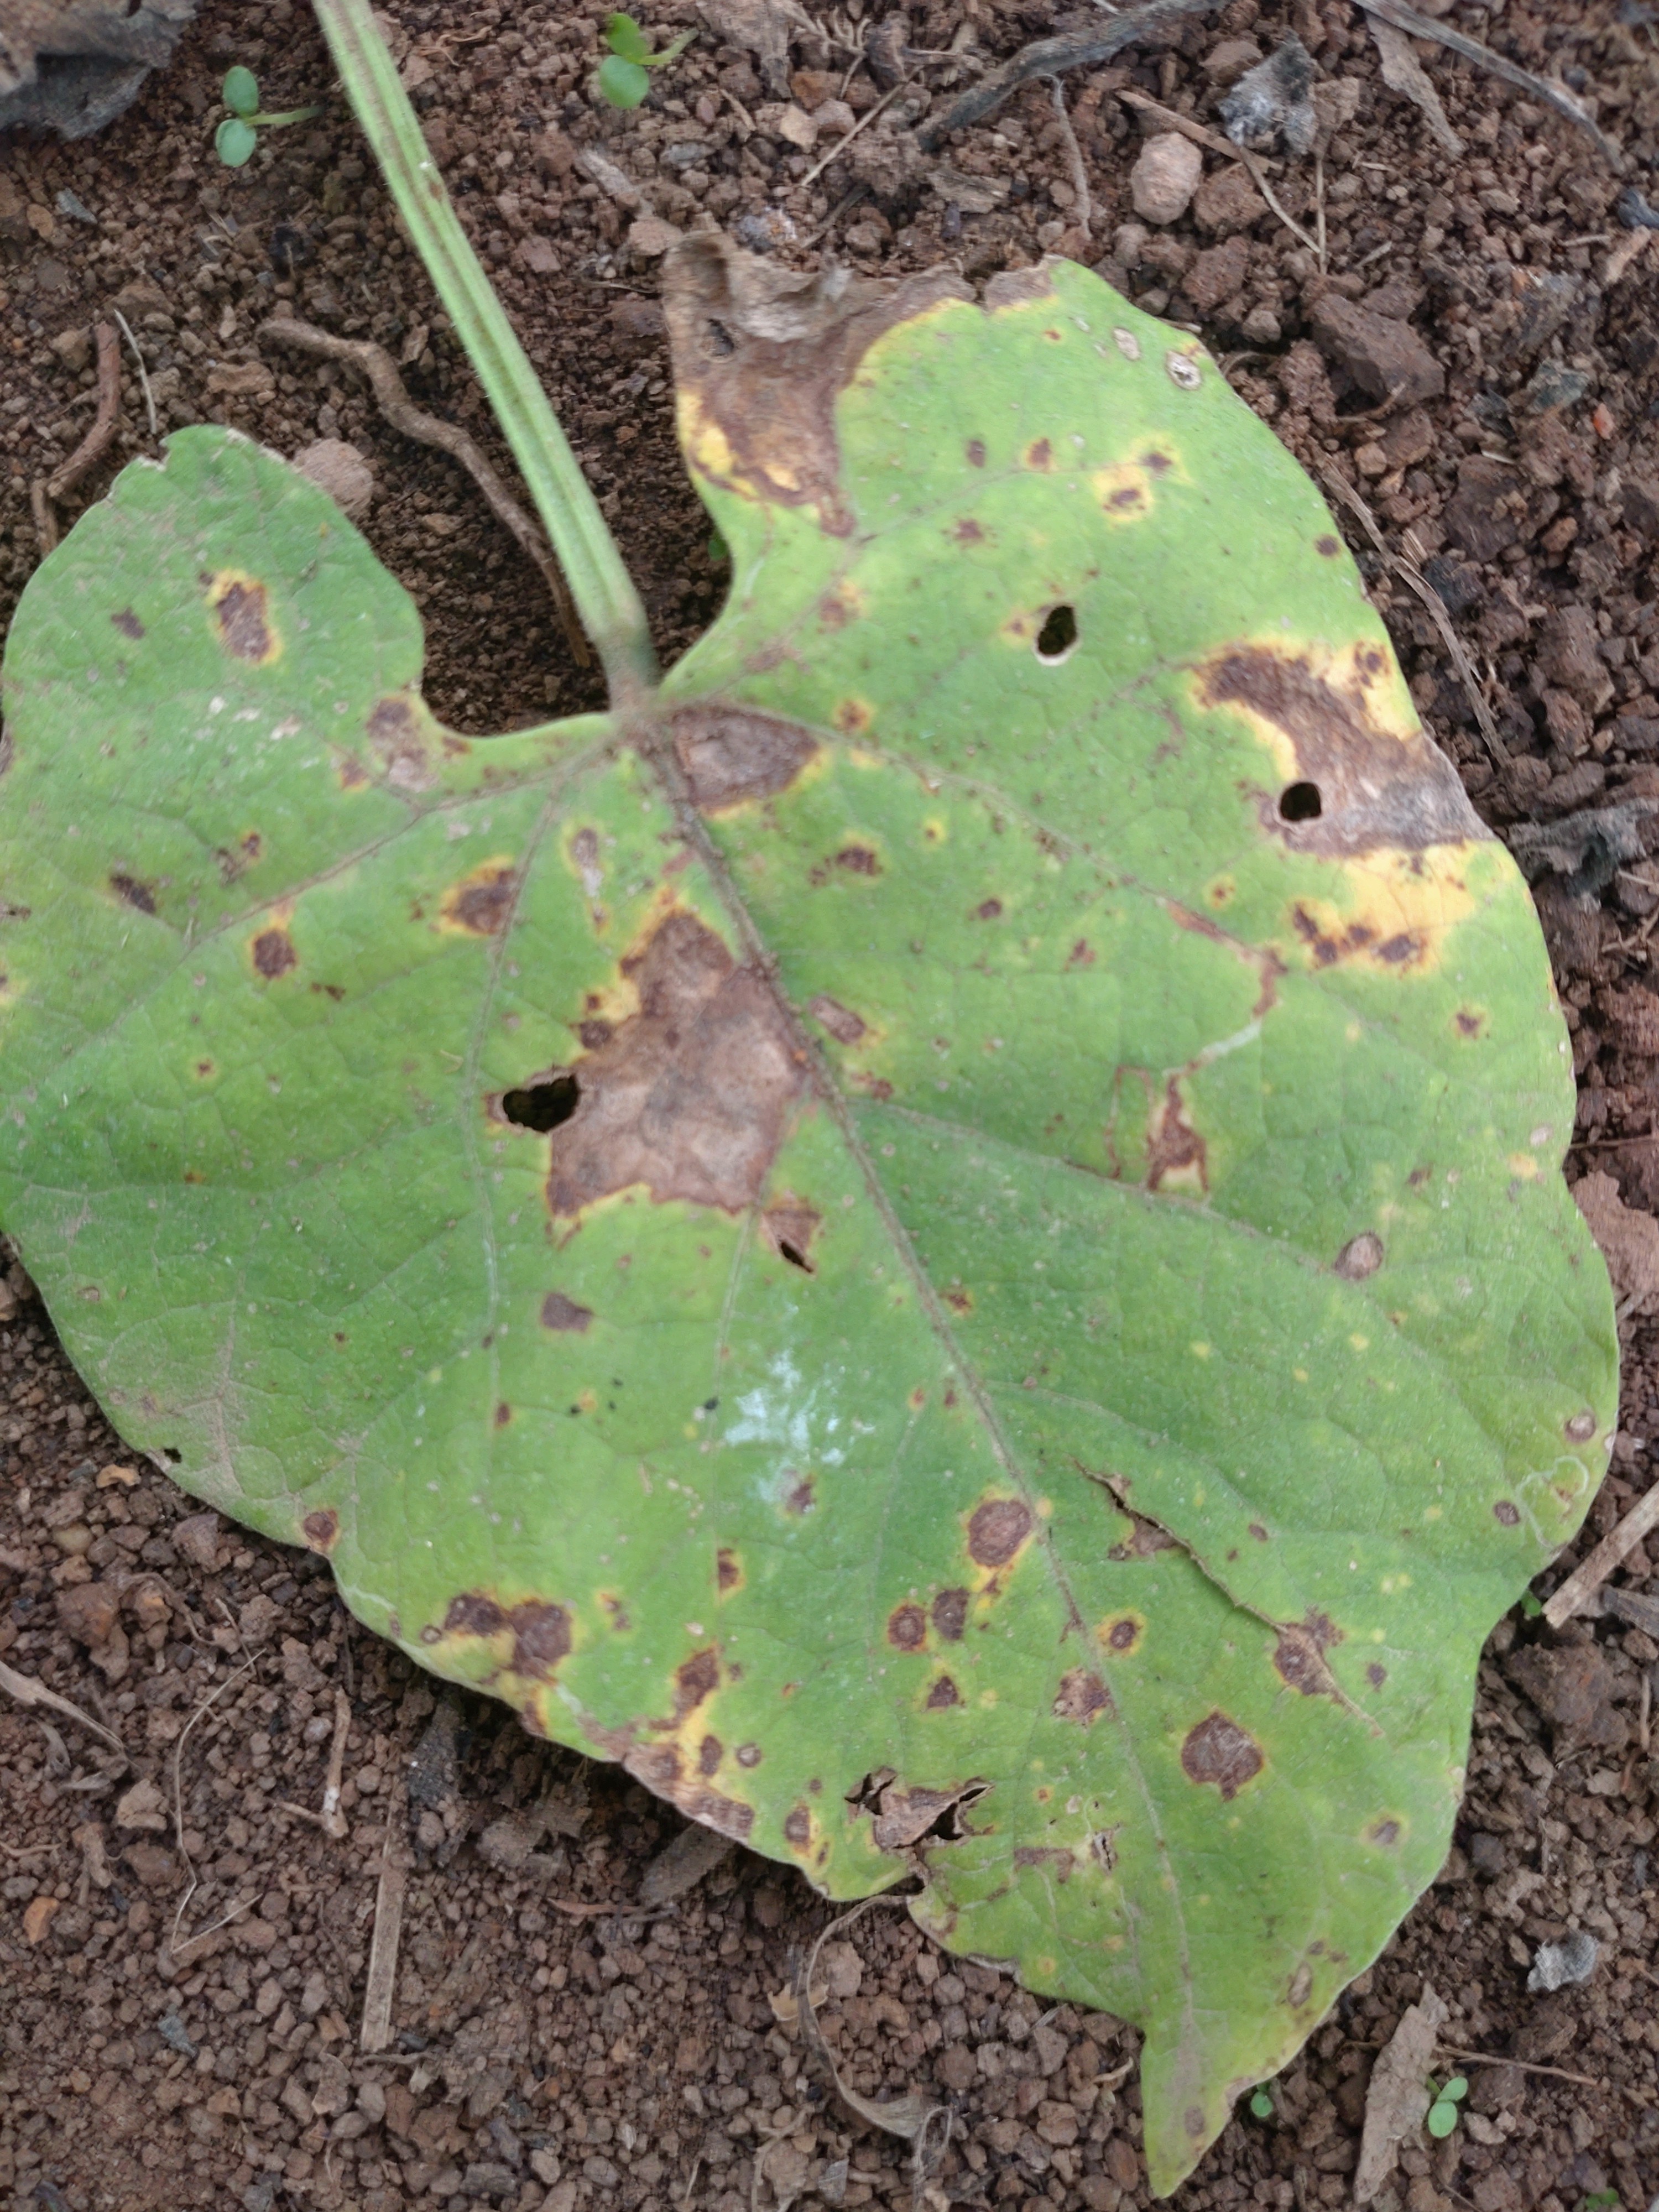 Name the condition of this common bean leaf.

rust
